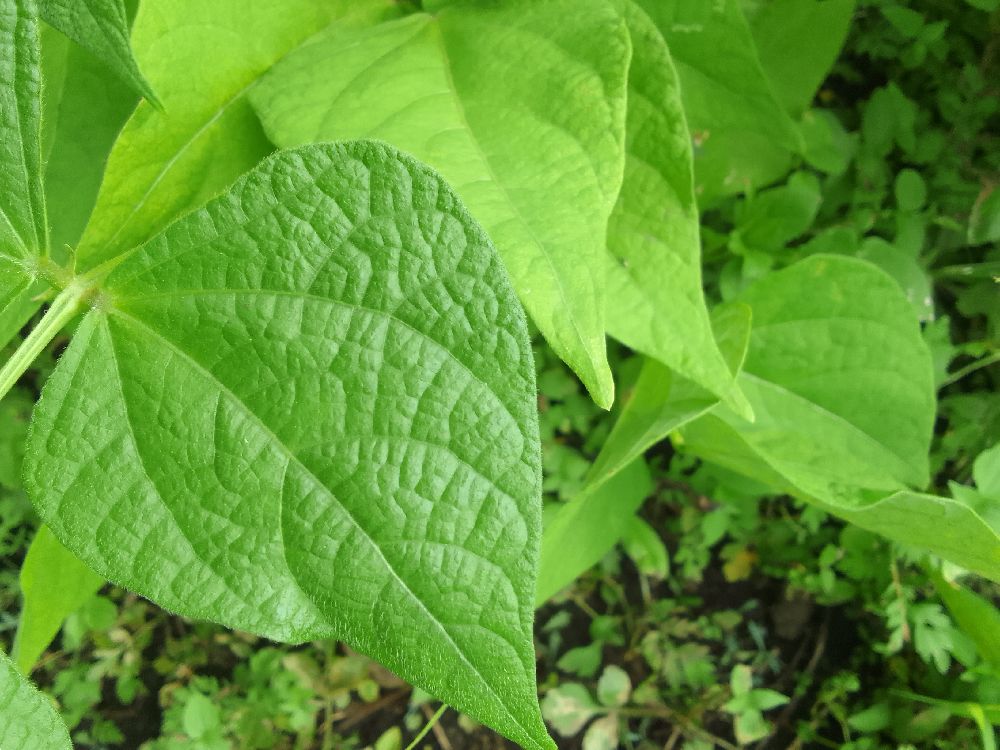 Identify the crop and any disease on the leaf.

common bean, healthy
